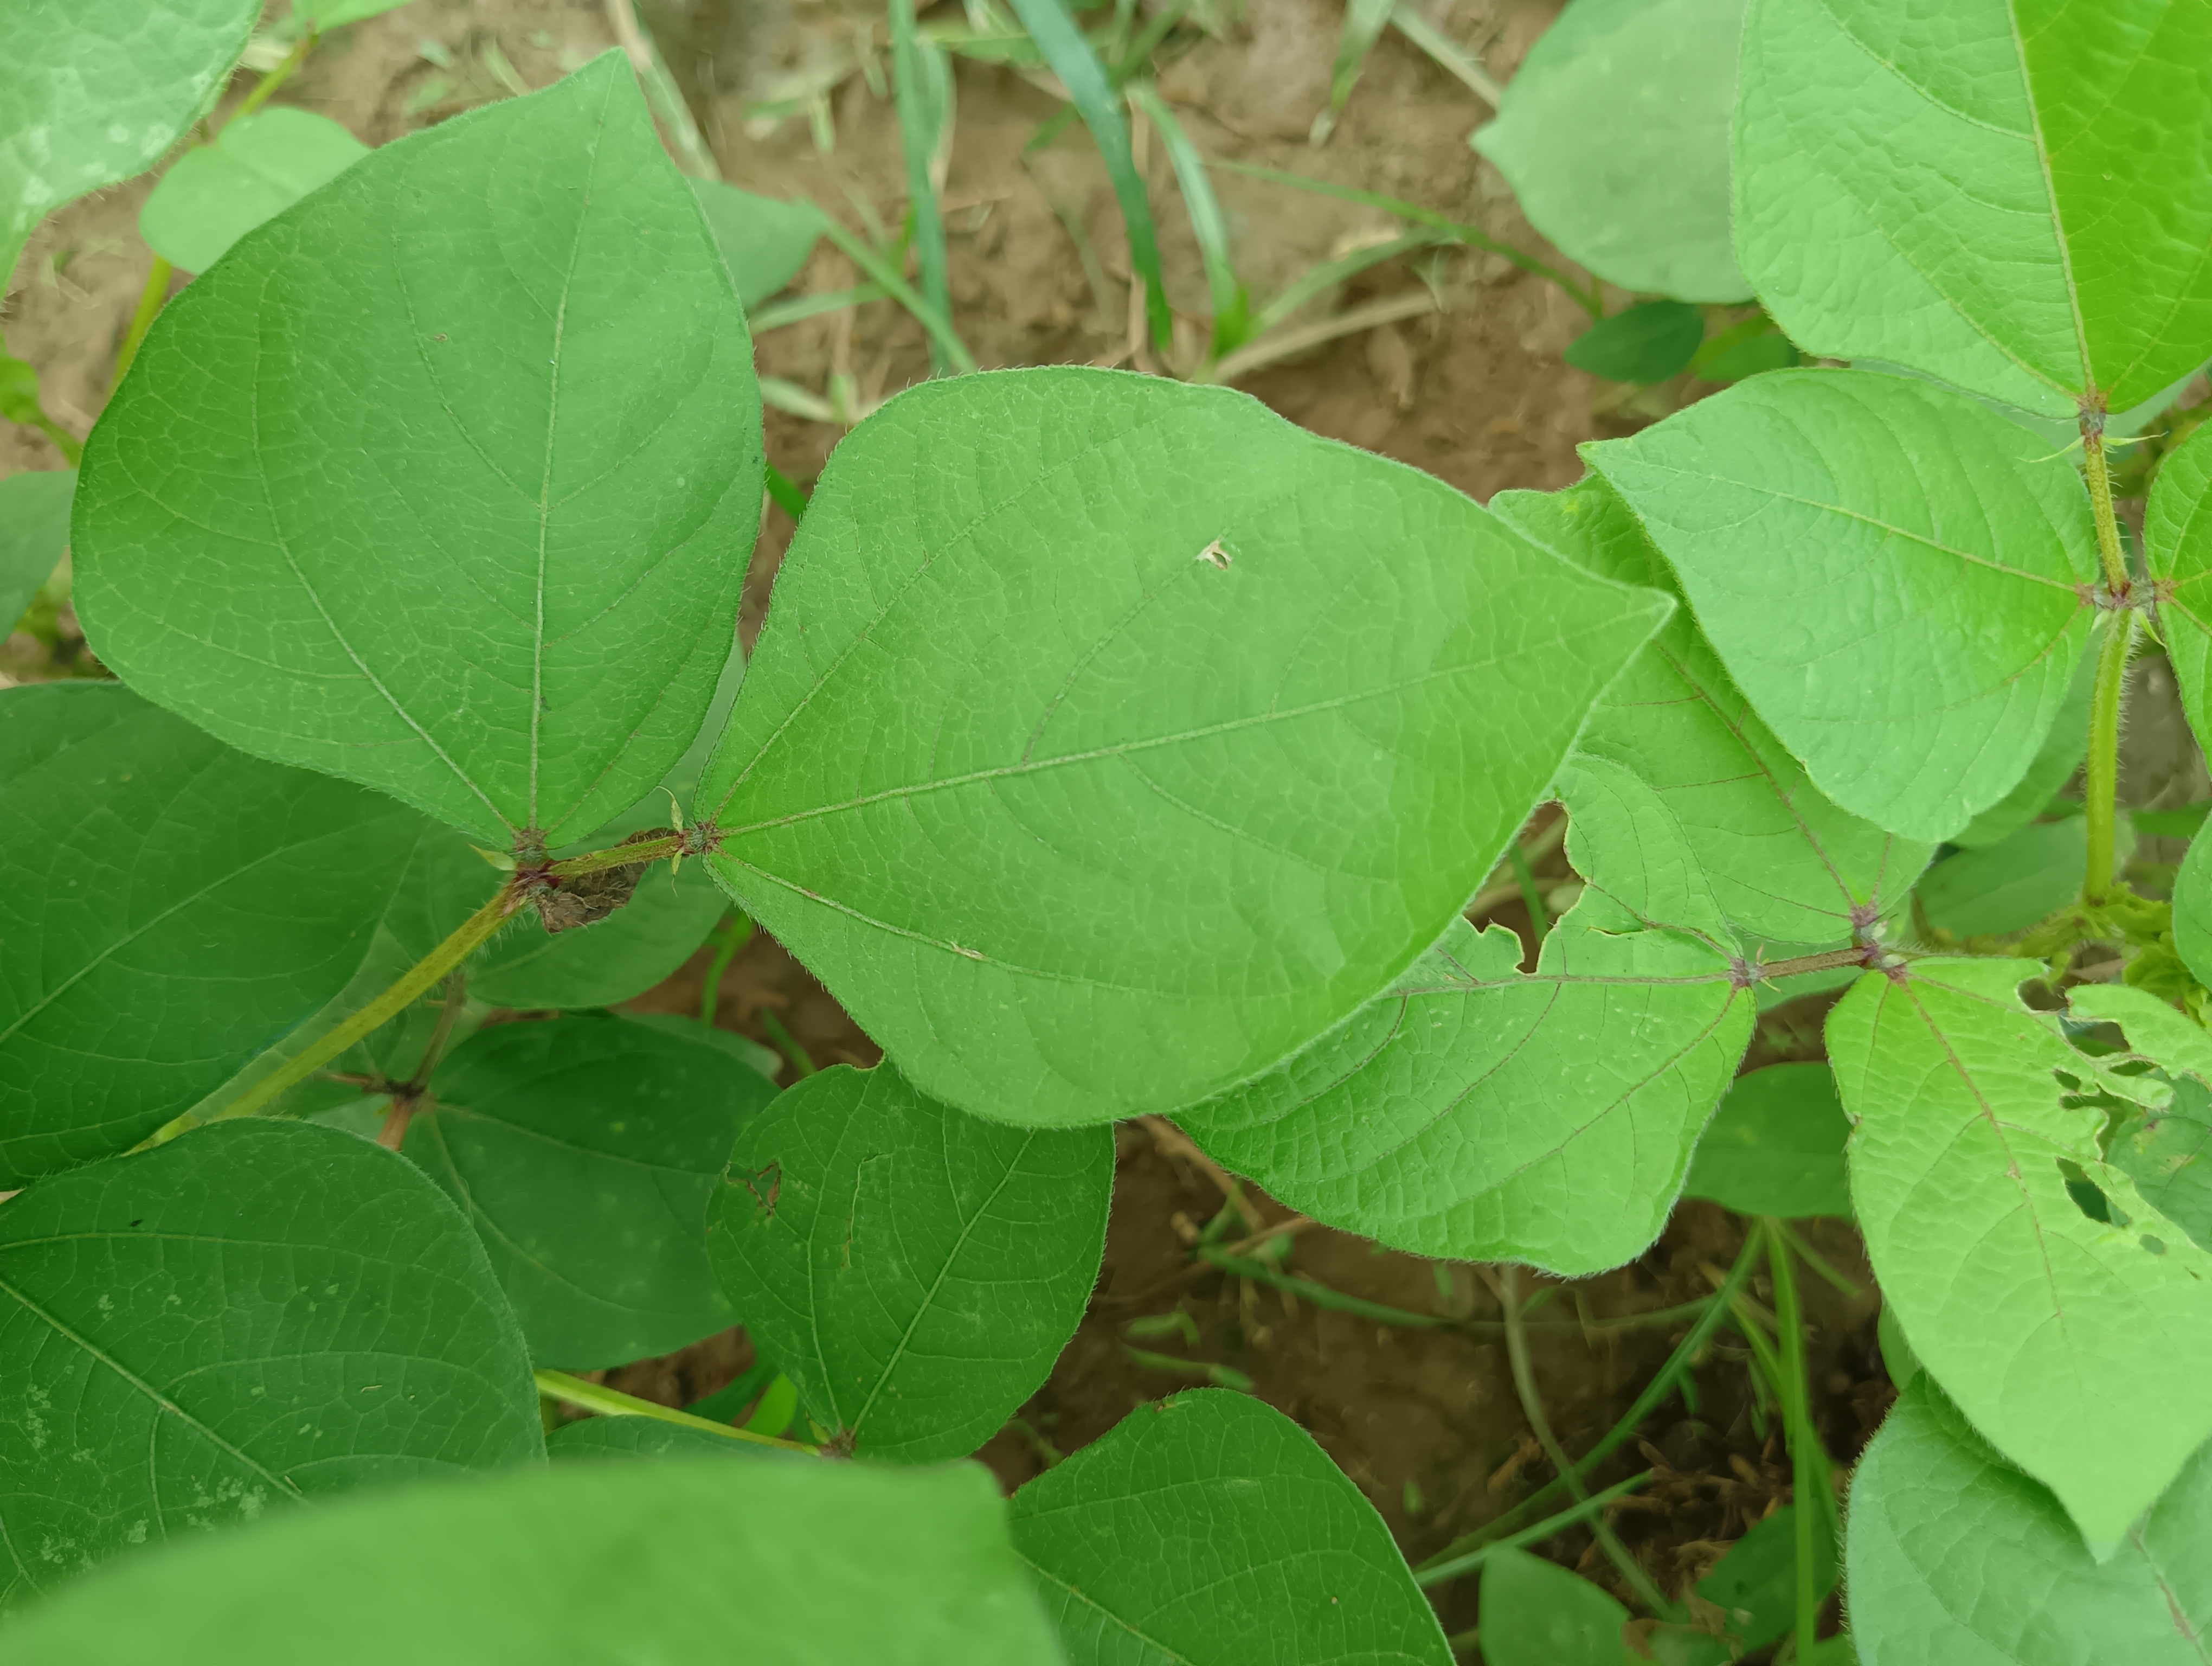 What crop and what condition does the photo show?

mungbean, healthy
